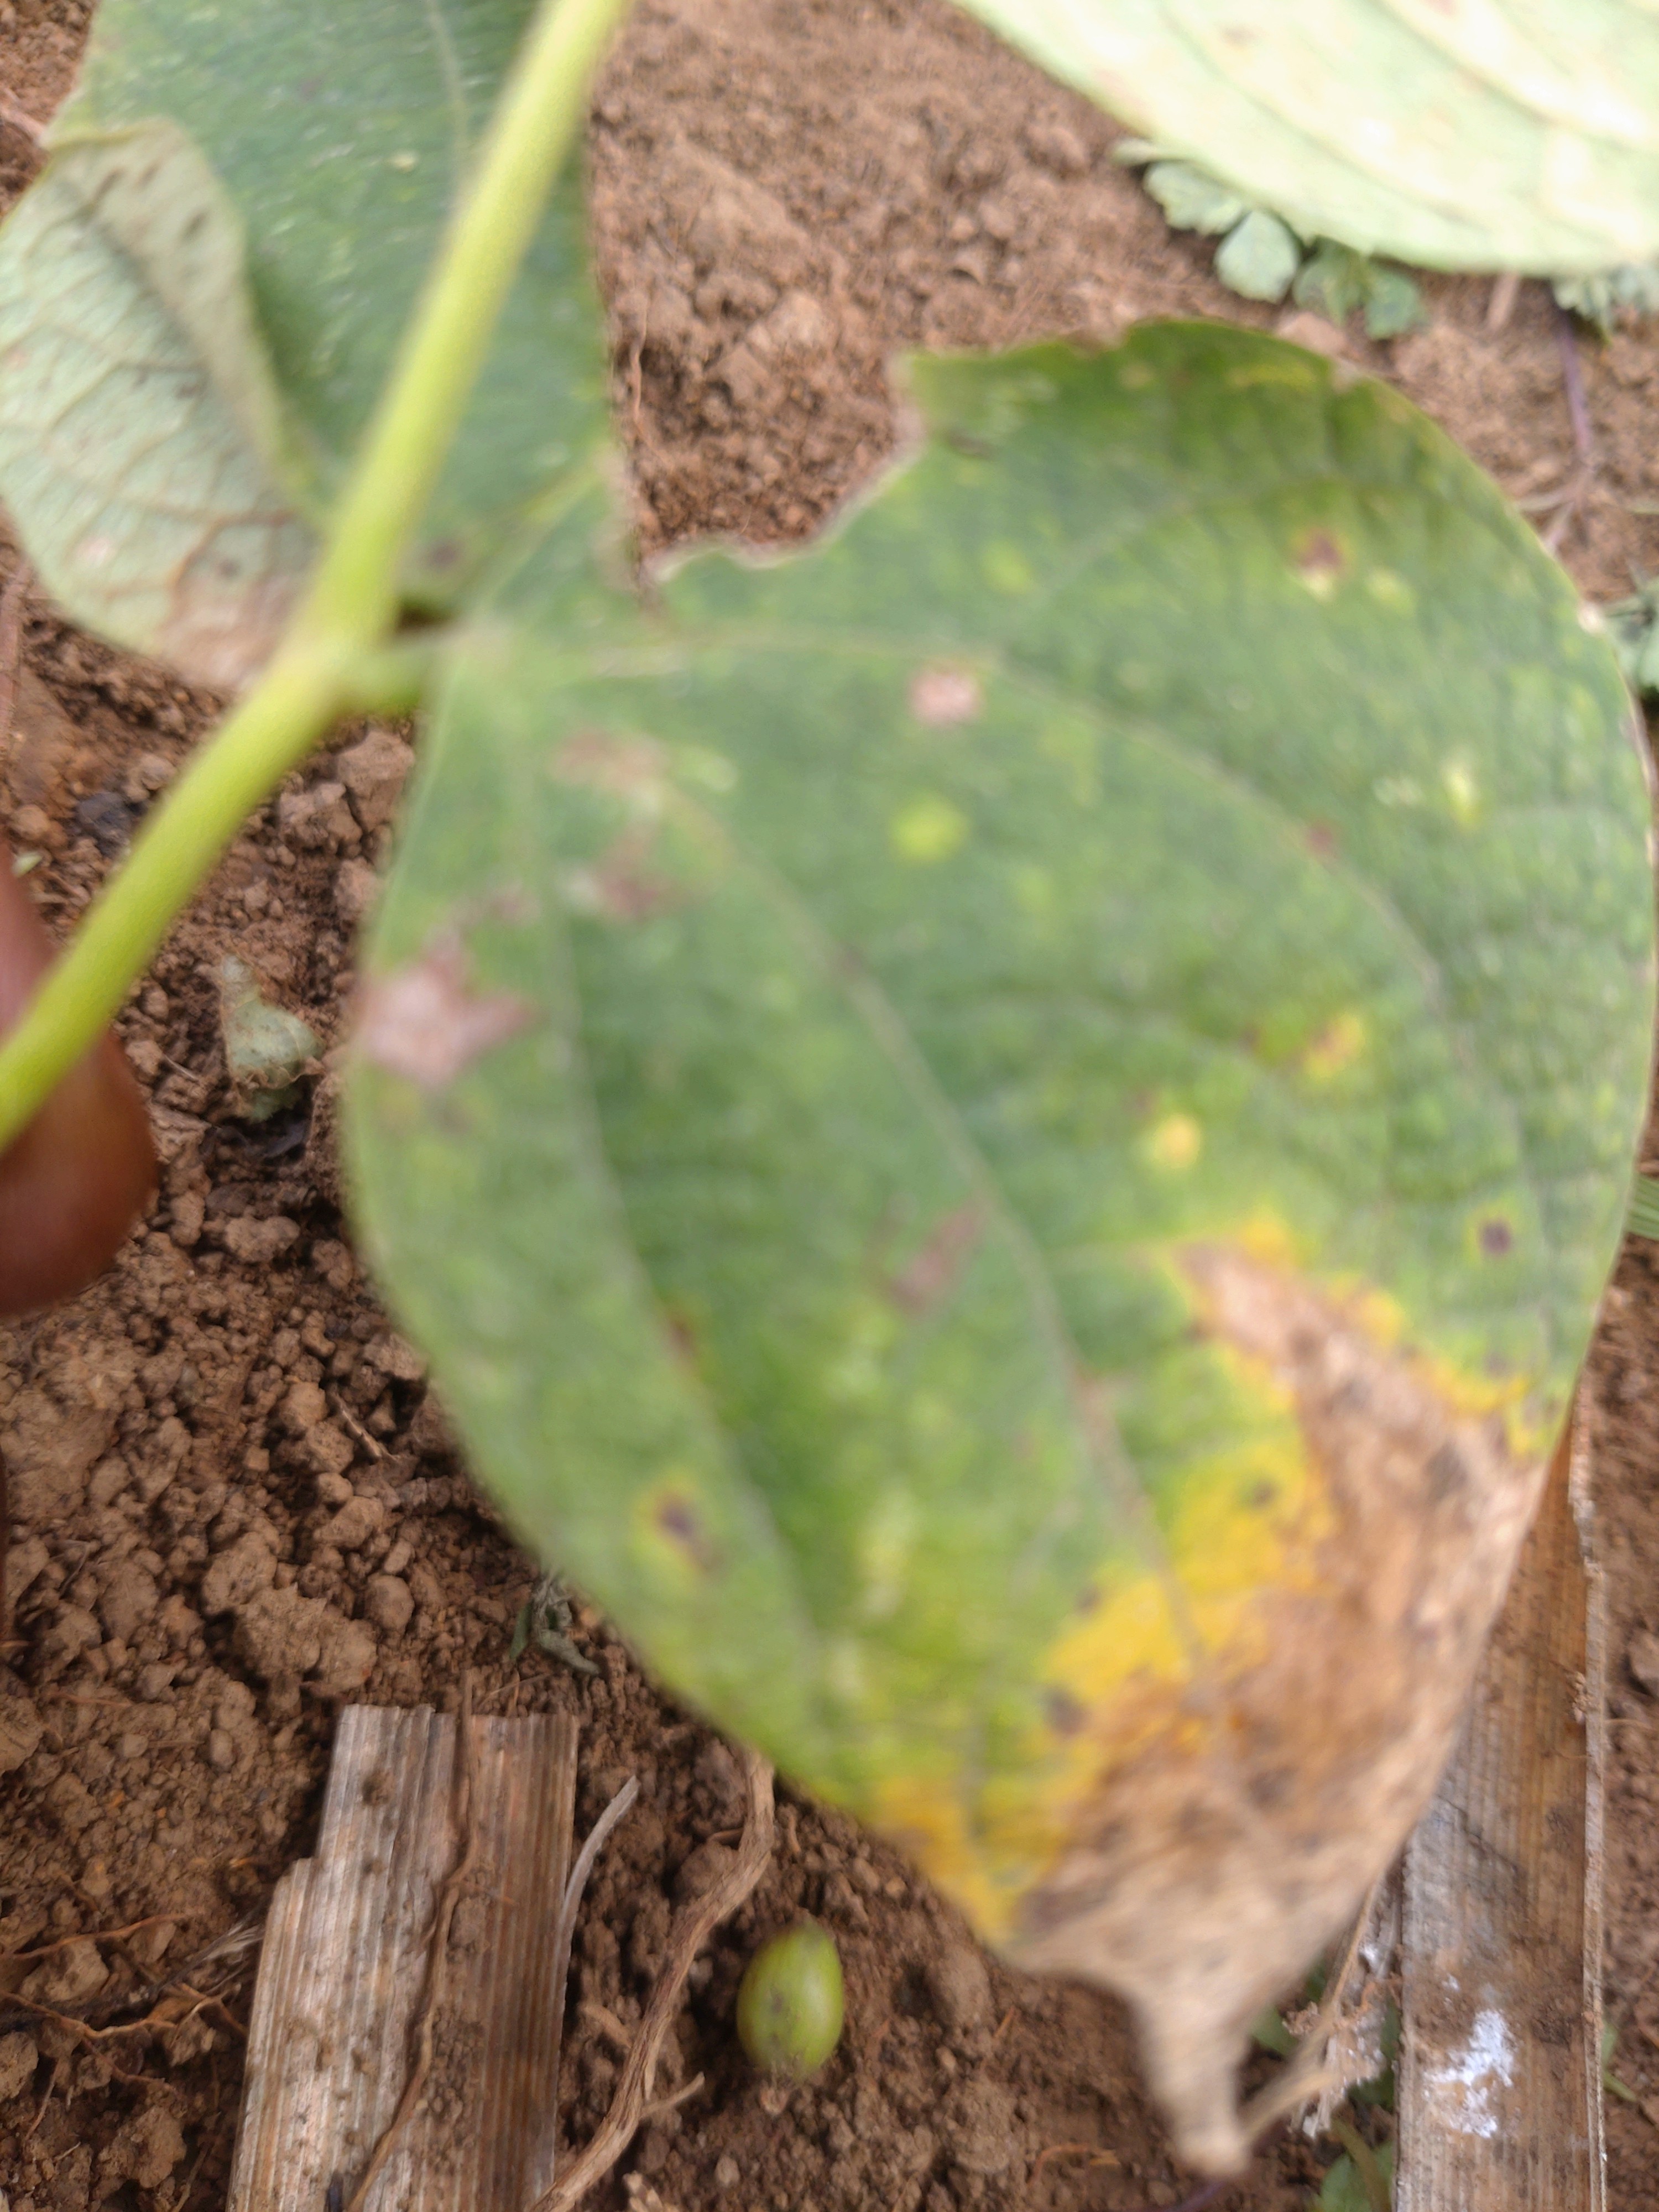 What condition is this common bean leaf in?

rust
